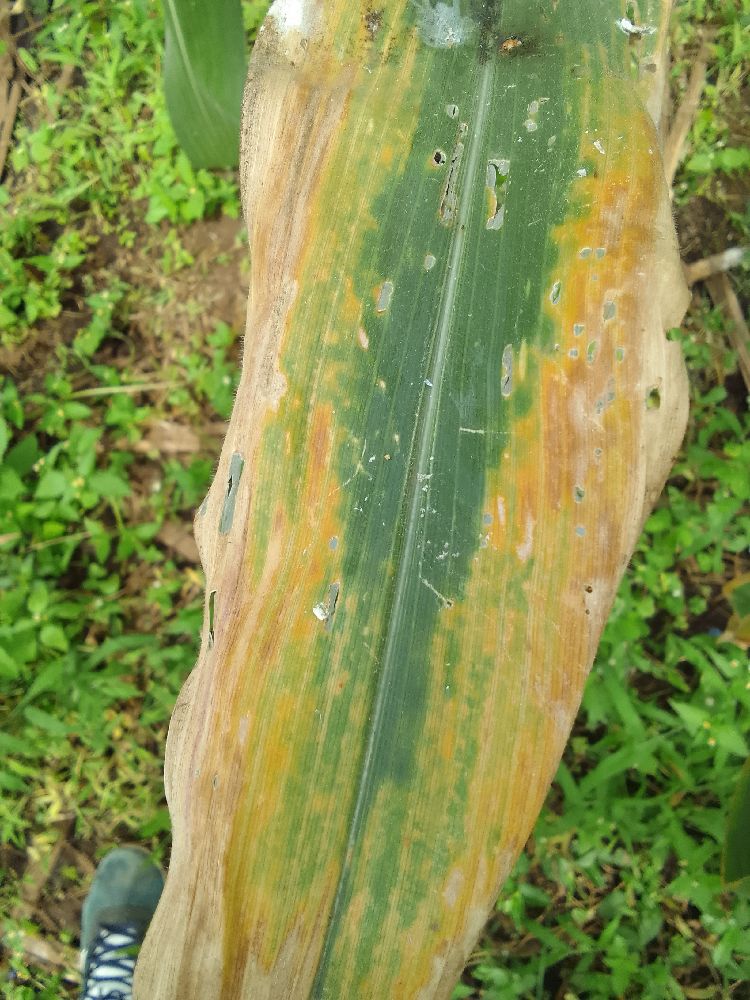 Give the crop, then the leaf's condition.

maize, maize lethal necrosis
